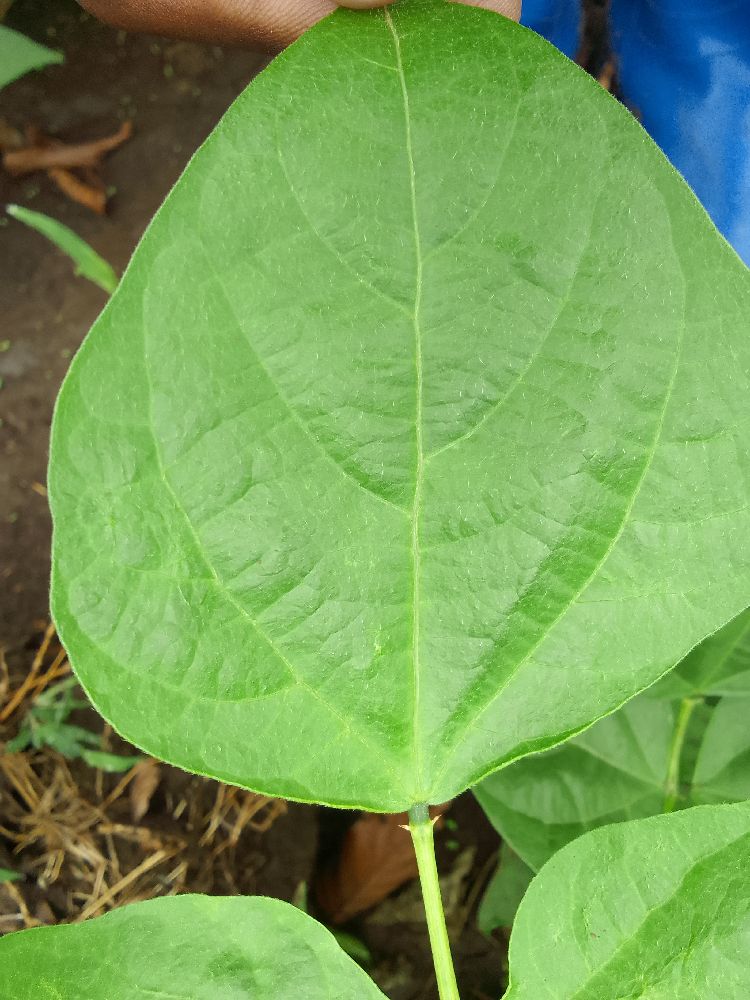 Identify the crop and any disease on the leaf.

common bean, healthy
